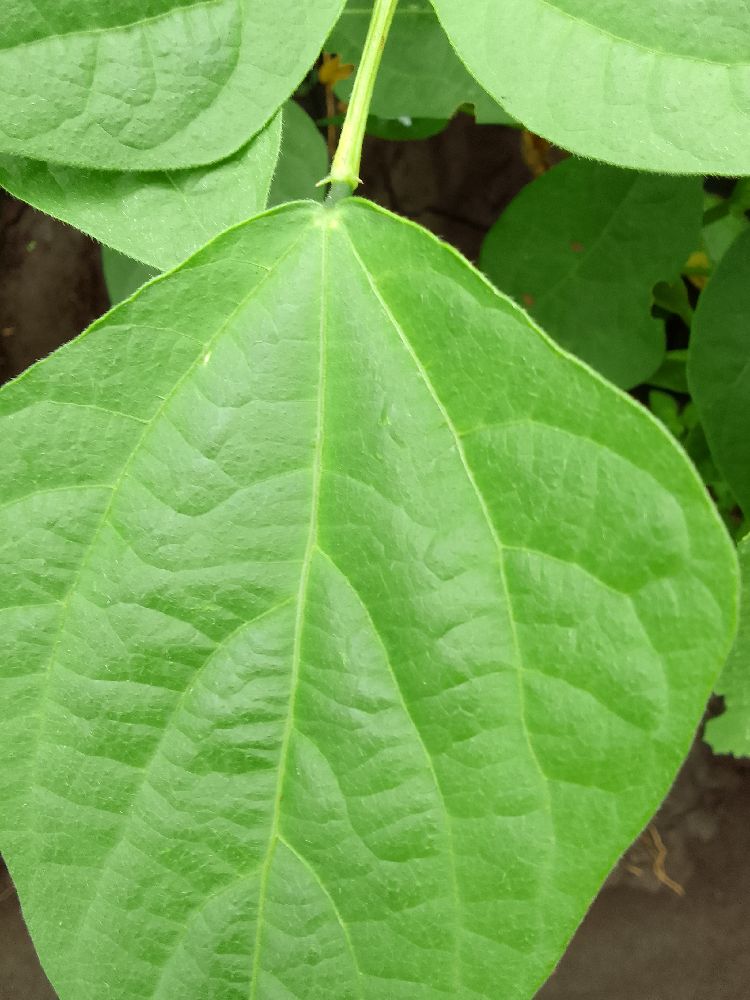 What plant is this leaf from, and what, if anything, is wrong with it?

common bean, healthy
